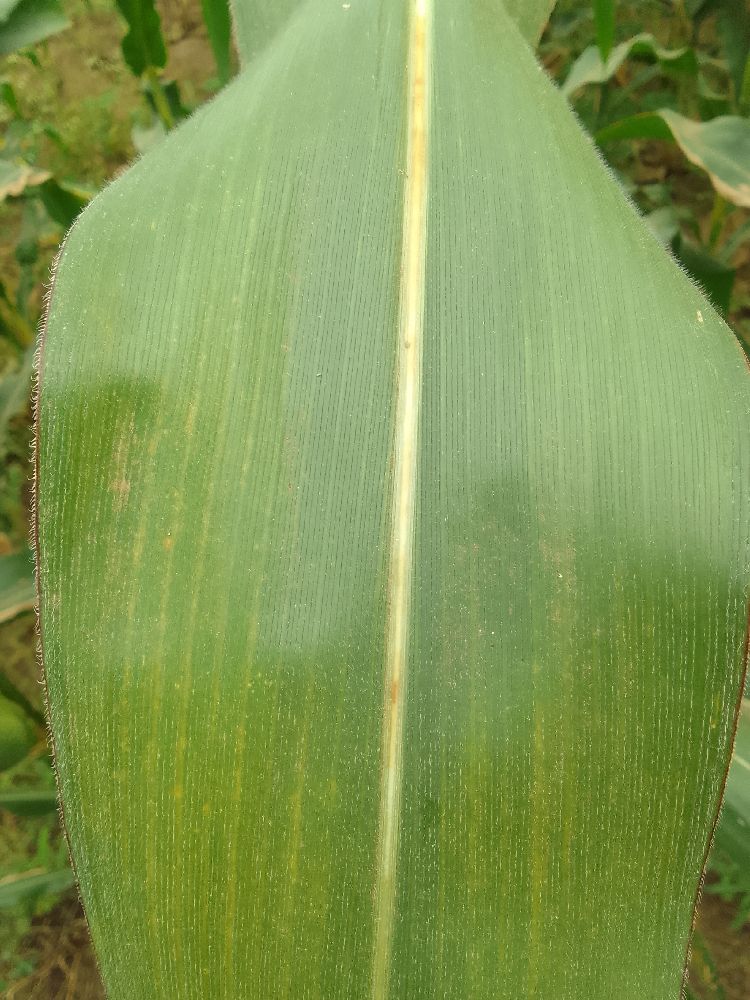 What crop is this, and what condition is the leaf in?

maize, healthy
